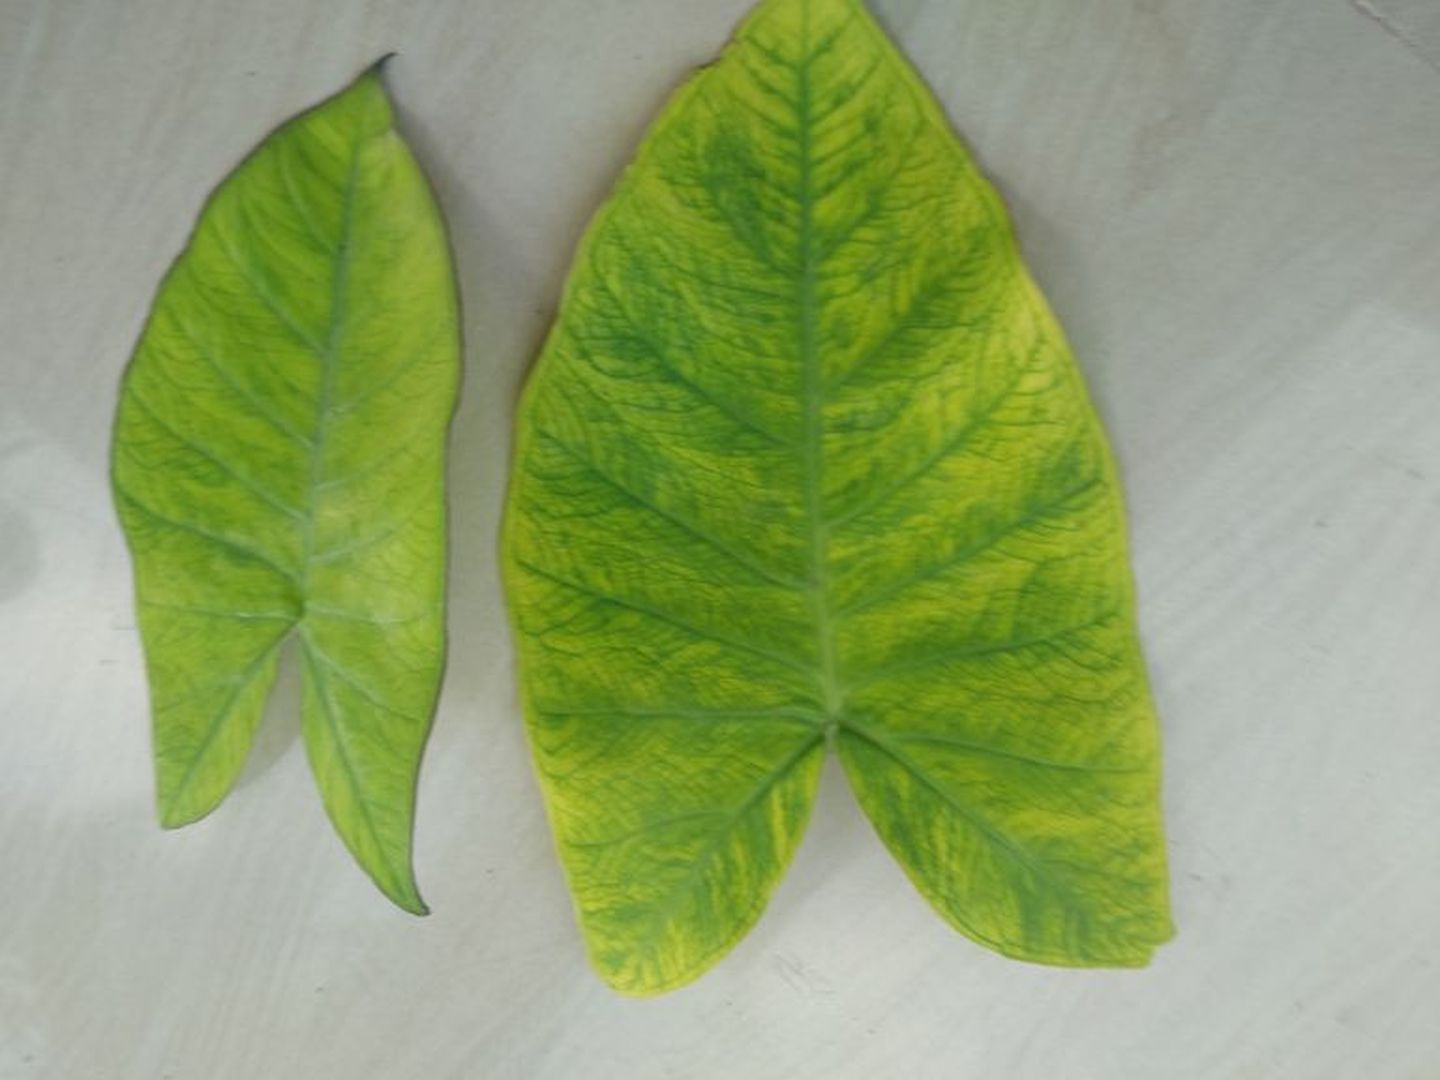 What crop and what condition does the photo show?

taro, mosaic
